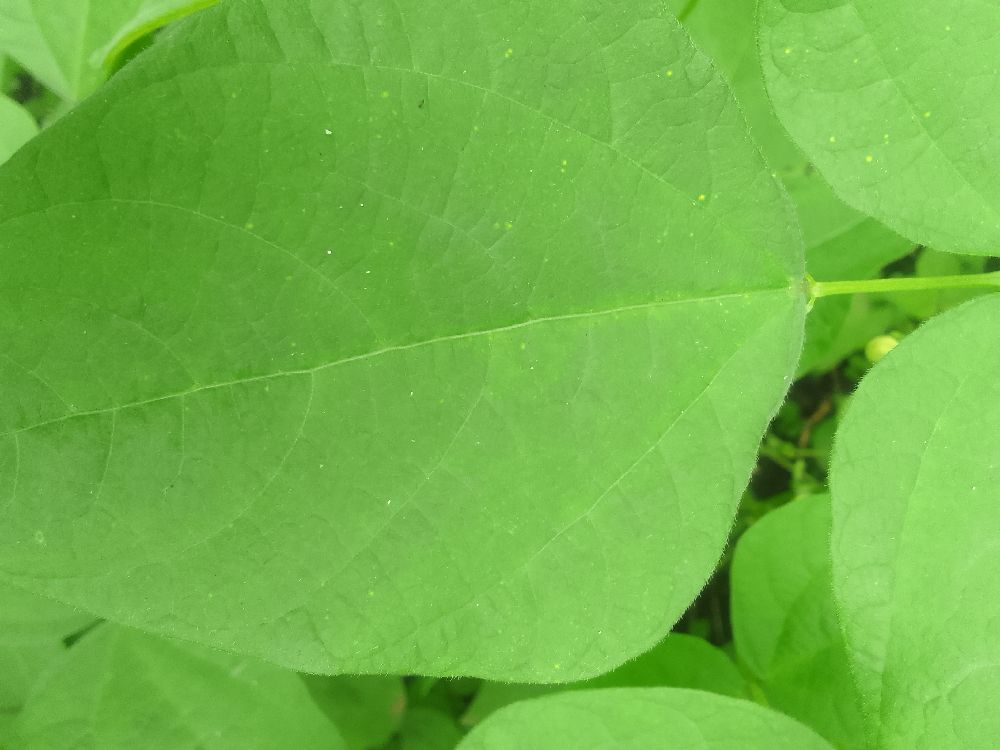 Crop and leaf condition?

common bean, healthy
